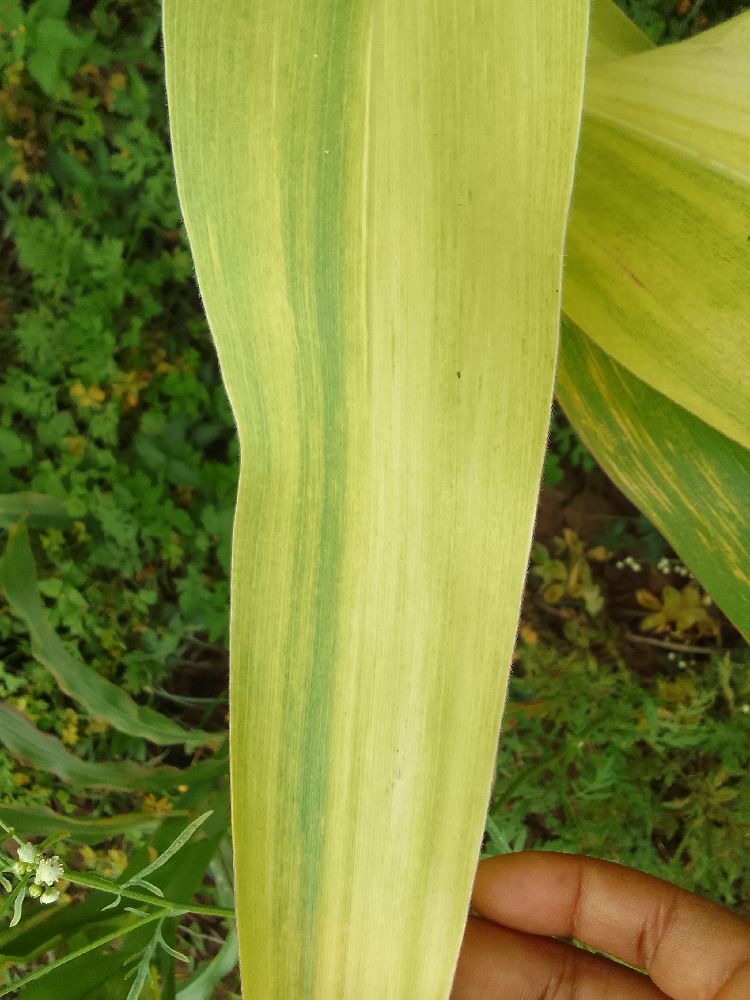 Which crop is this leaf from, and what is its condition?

maize, maize lethal necrosis
